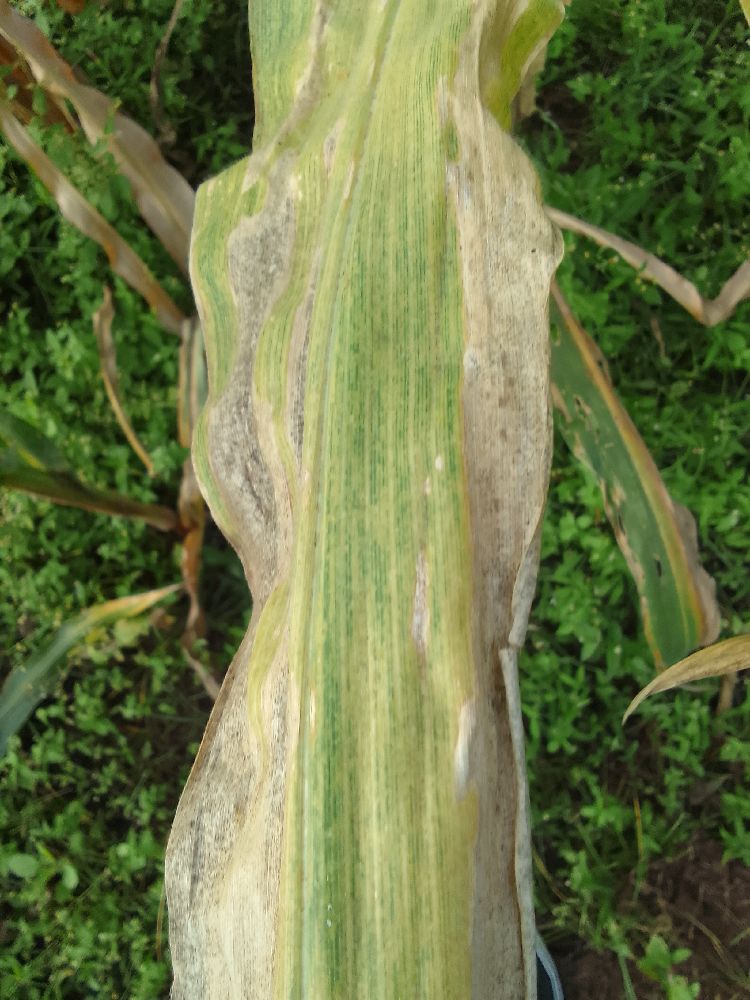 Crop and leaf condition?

maize, maize lethal necrosis
